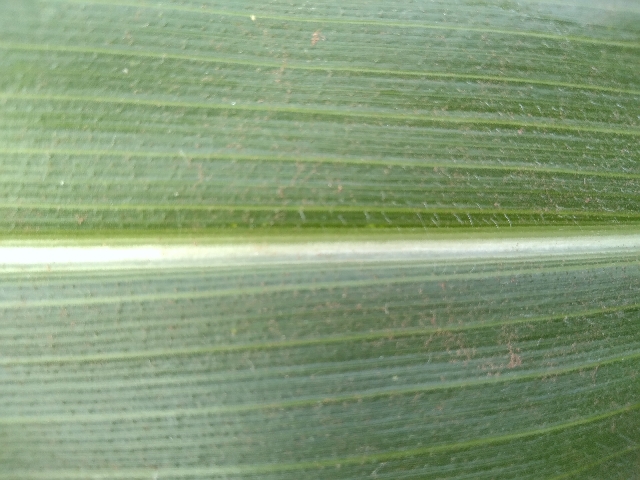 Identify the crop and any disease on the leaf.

maize, healthy
